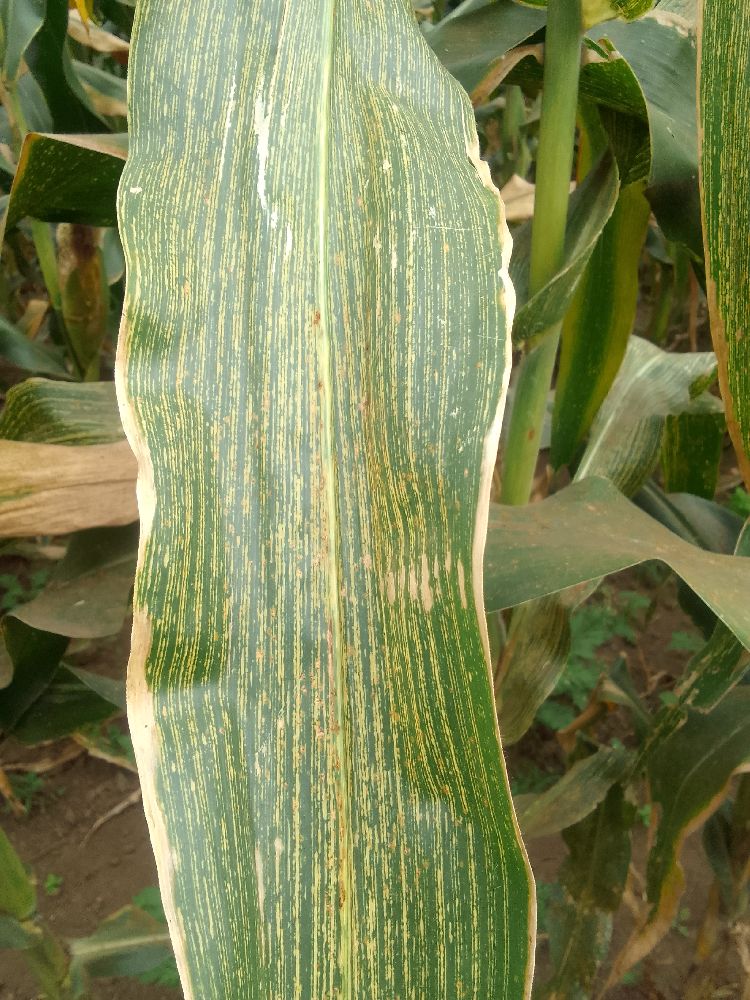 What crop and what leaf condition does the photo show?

maize, maize streak virus
